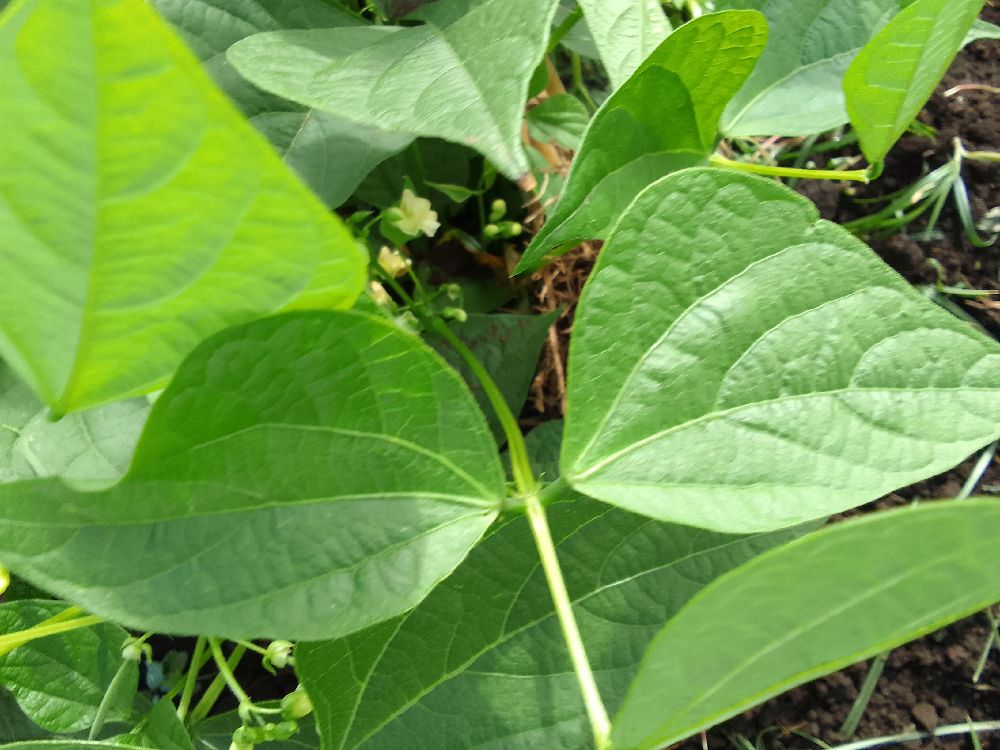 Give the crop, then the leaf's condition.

common bean, healthy
